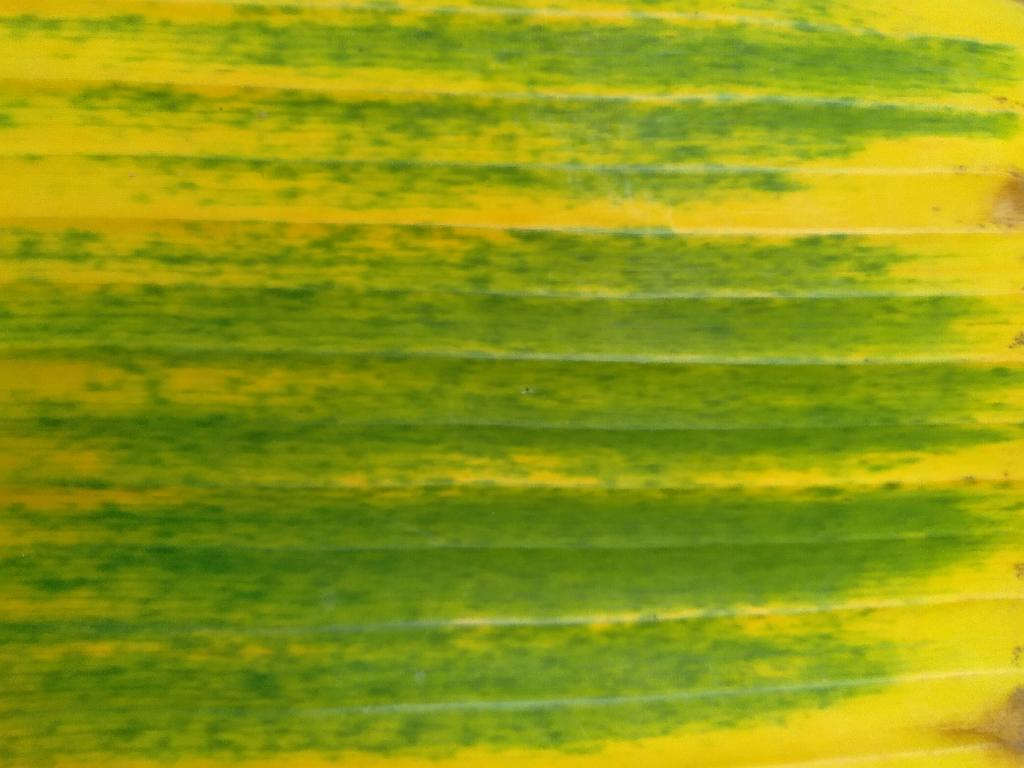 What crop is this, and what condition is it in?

banana, fusarium wilt race 1
